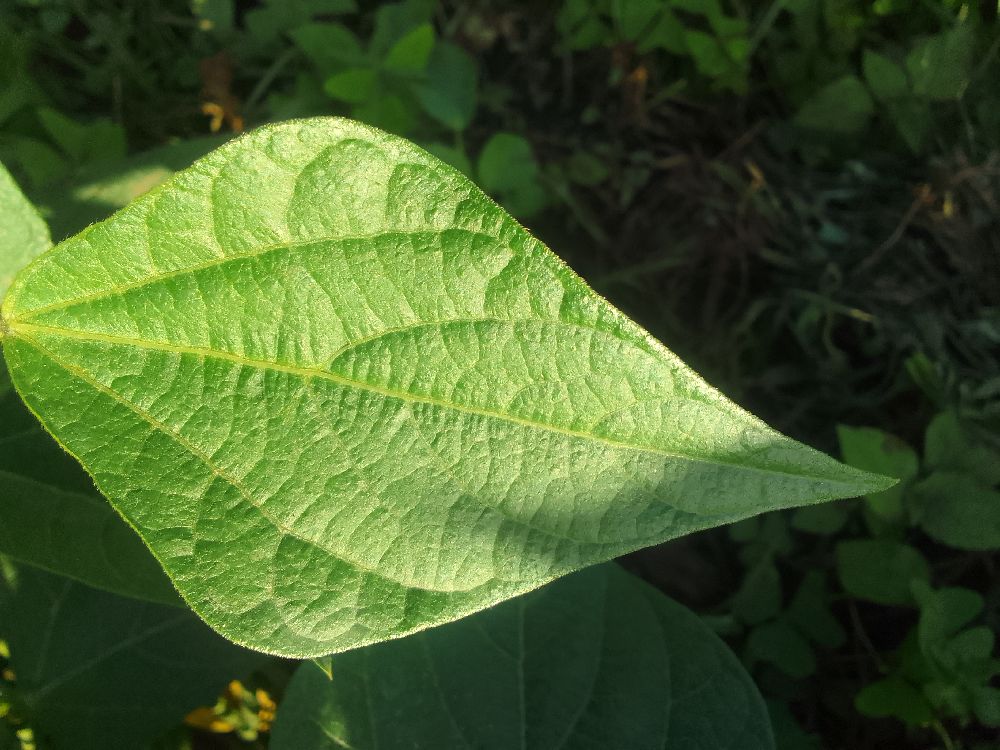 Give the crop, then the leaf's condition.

common bean, healthy
